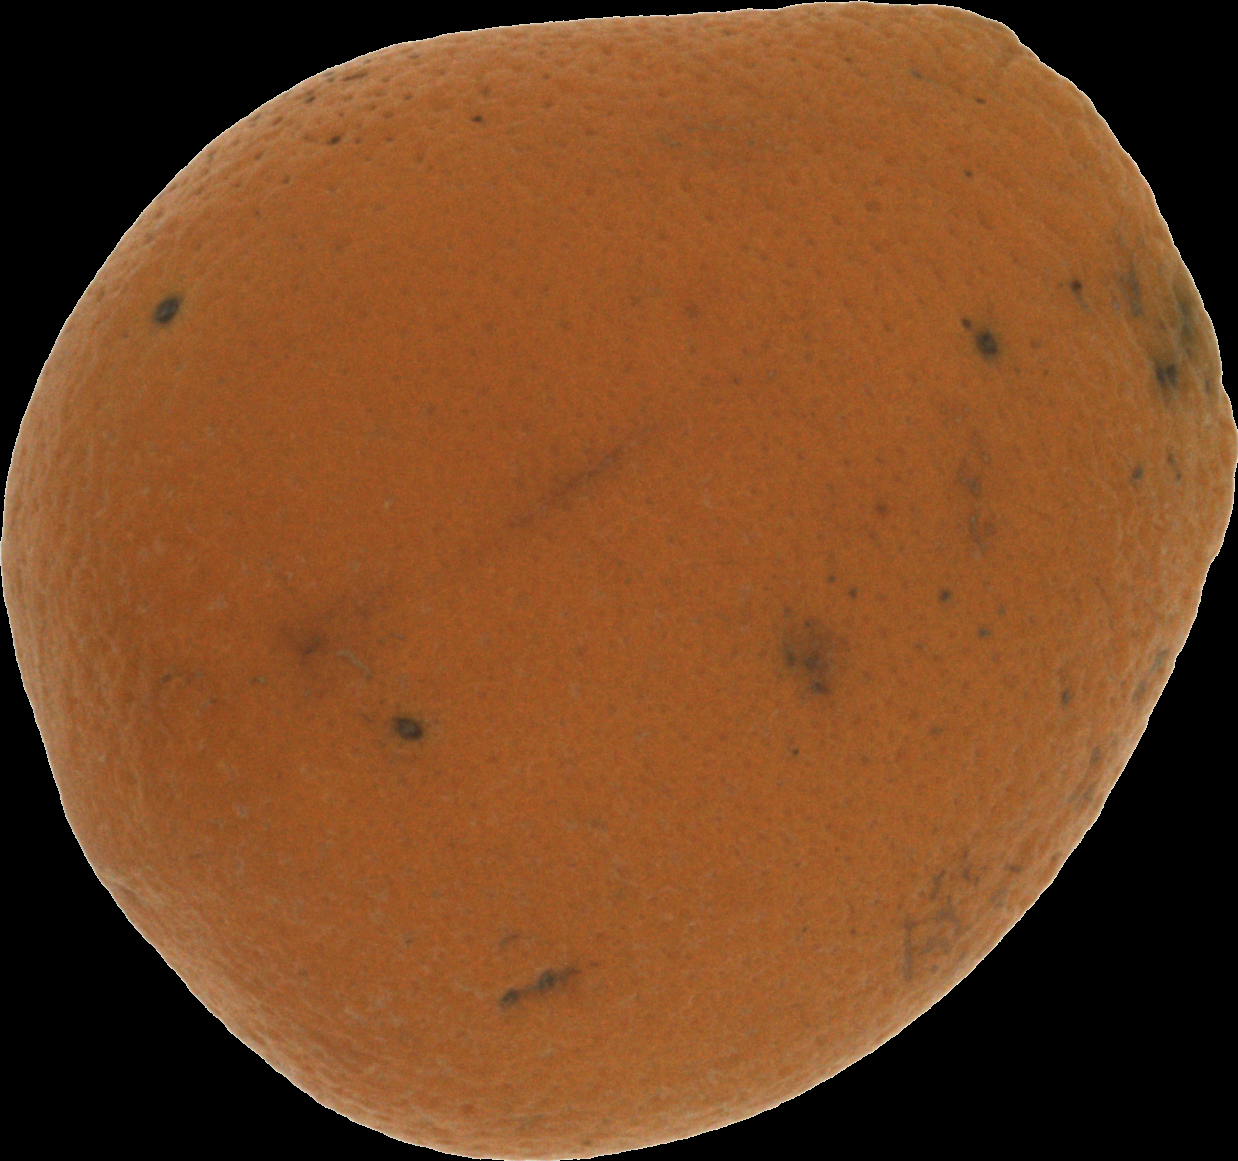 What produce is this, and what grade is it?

orange, bad
